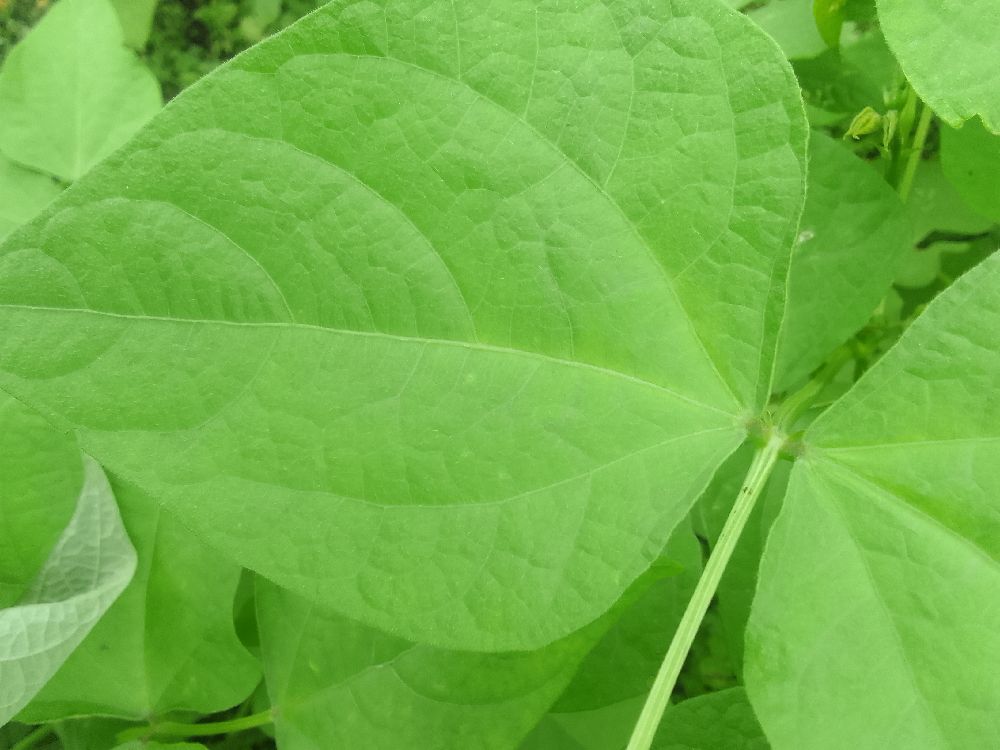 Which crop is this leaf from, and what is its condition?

common bean, healthy
